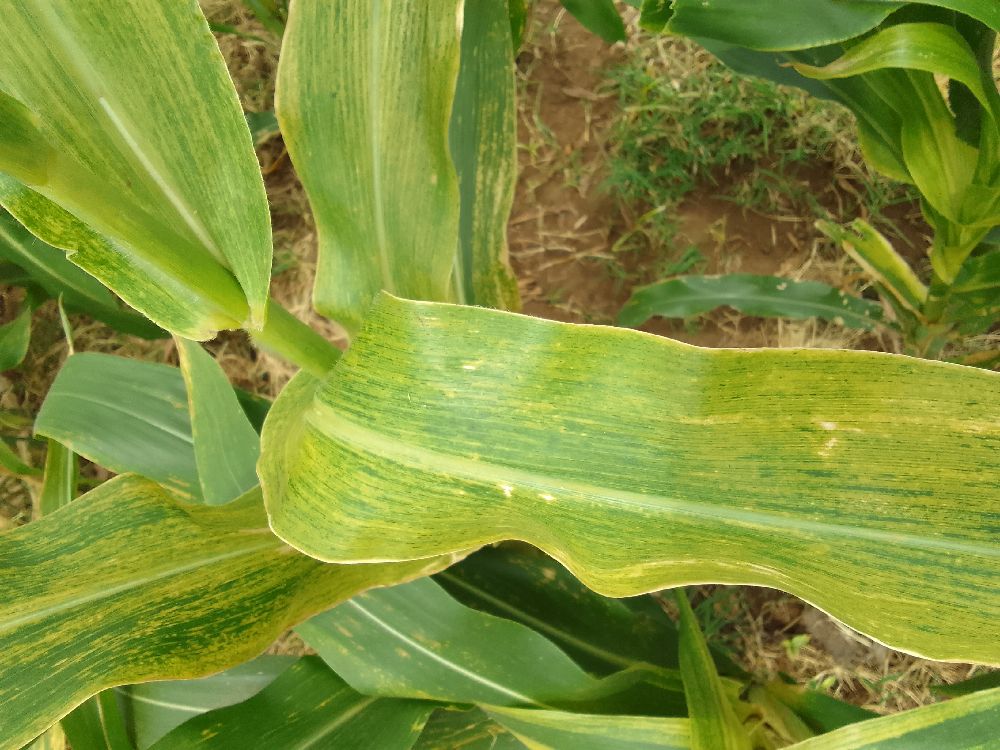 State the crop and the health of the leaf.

maize, maize lethal necrosis
